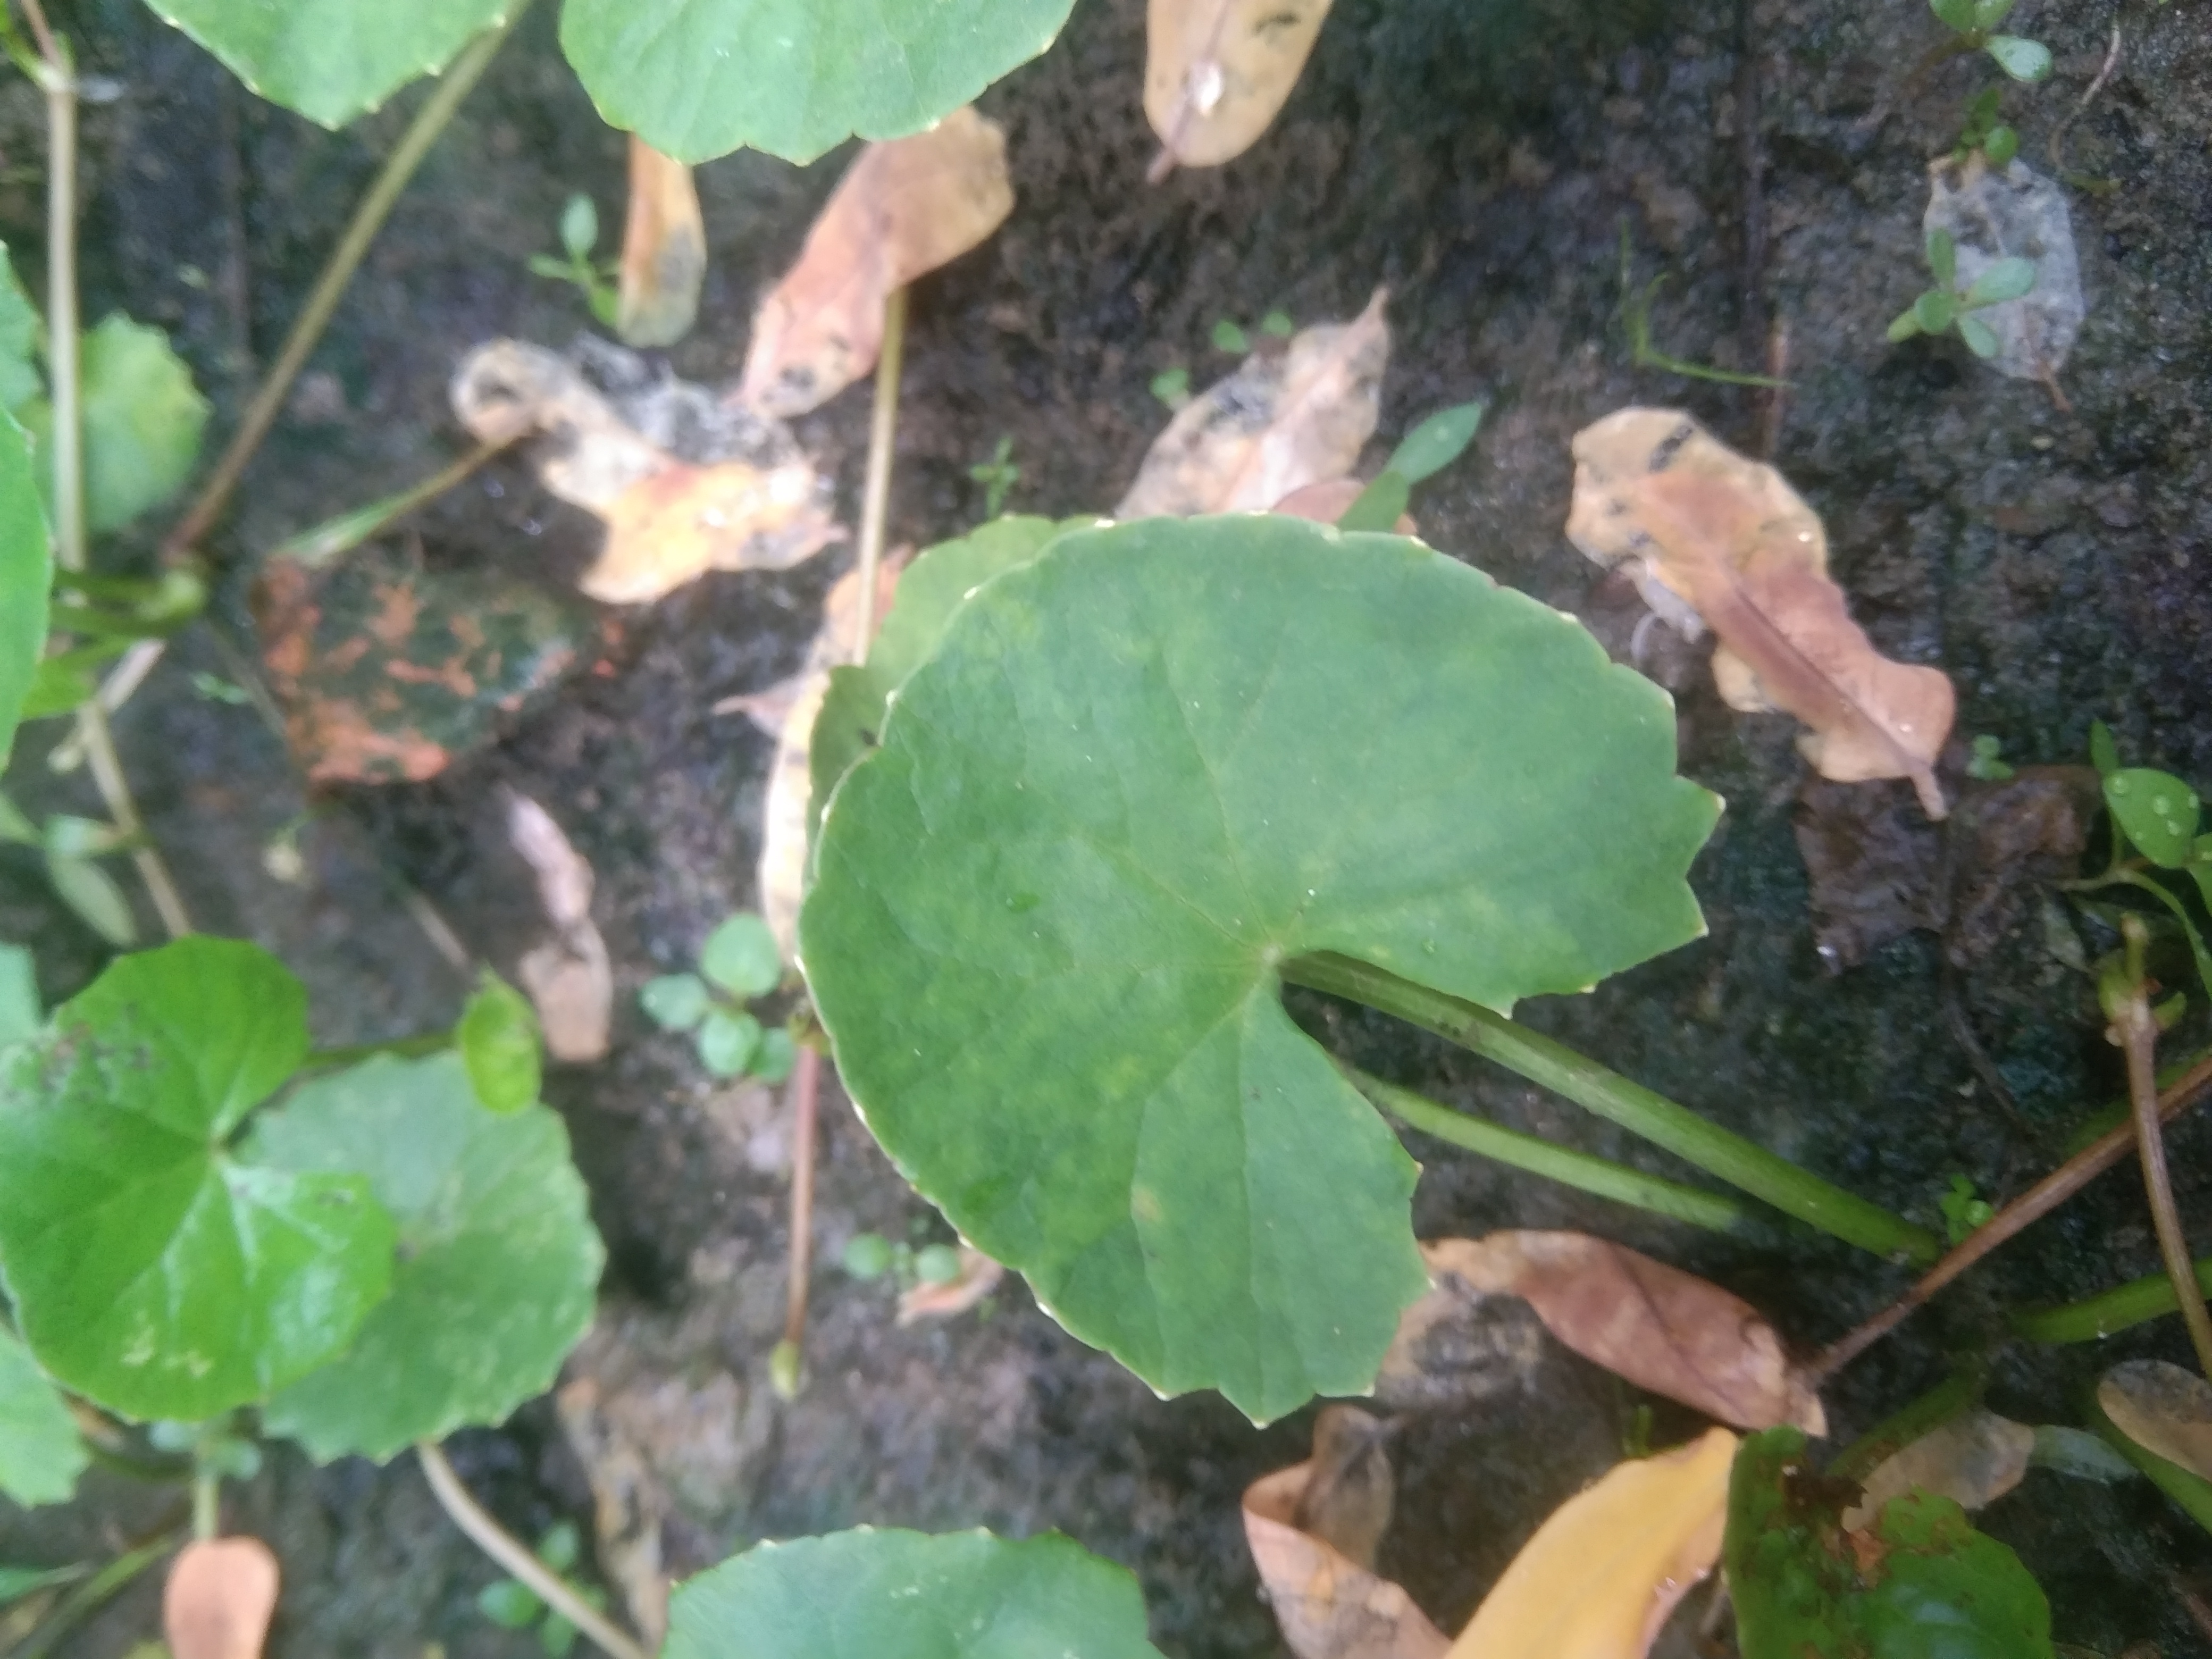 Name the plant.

thankuni
